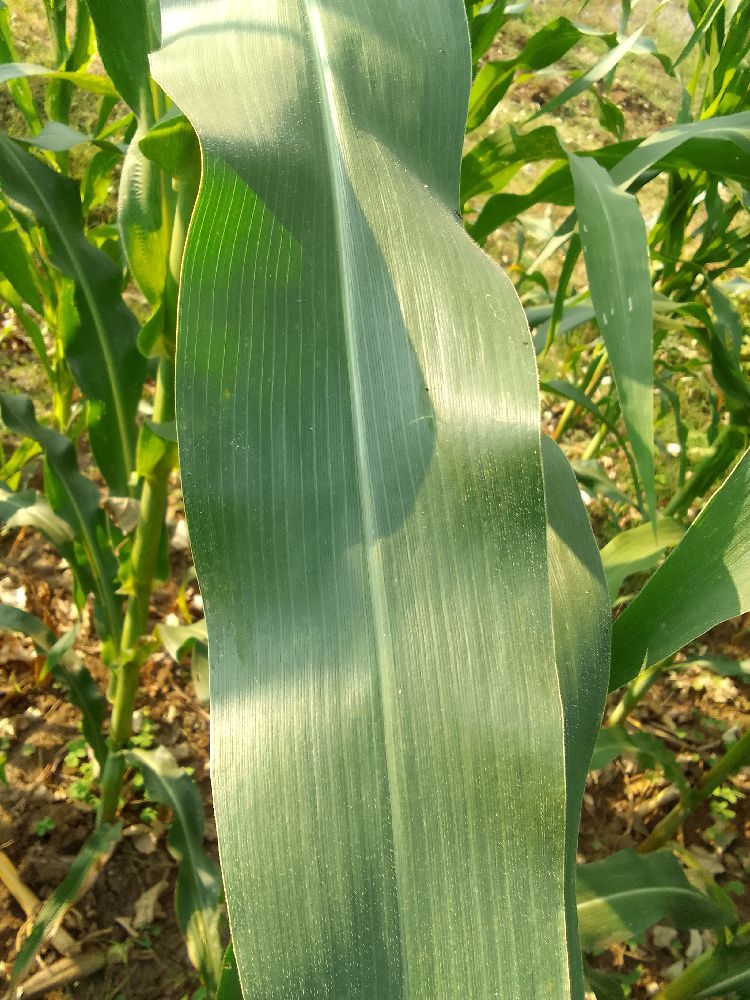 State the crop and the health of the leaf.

maize, healthy
